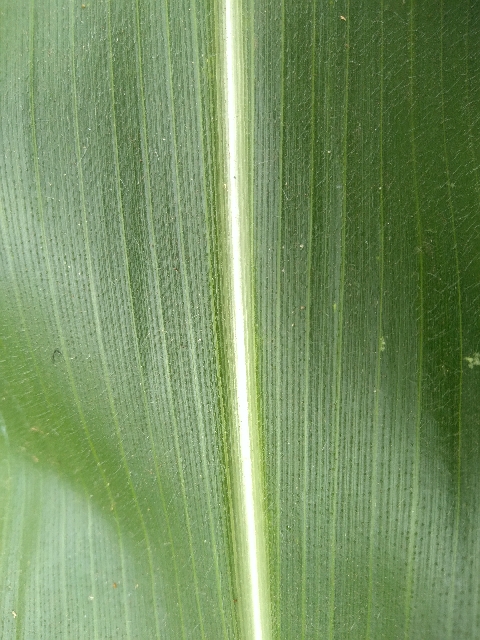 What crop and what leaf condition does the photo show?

maize, healthy
